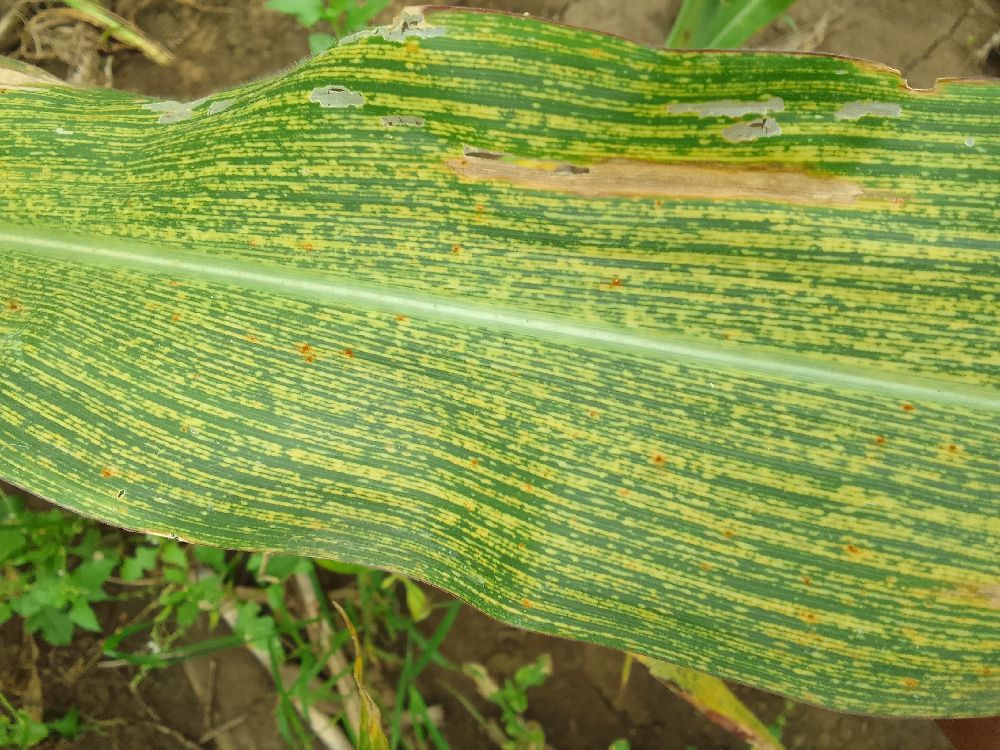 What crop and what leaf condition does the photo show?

maize, maize streak virus
